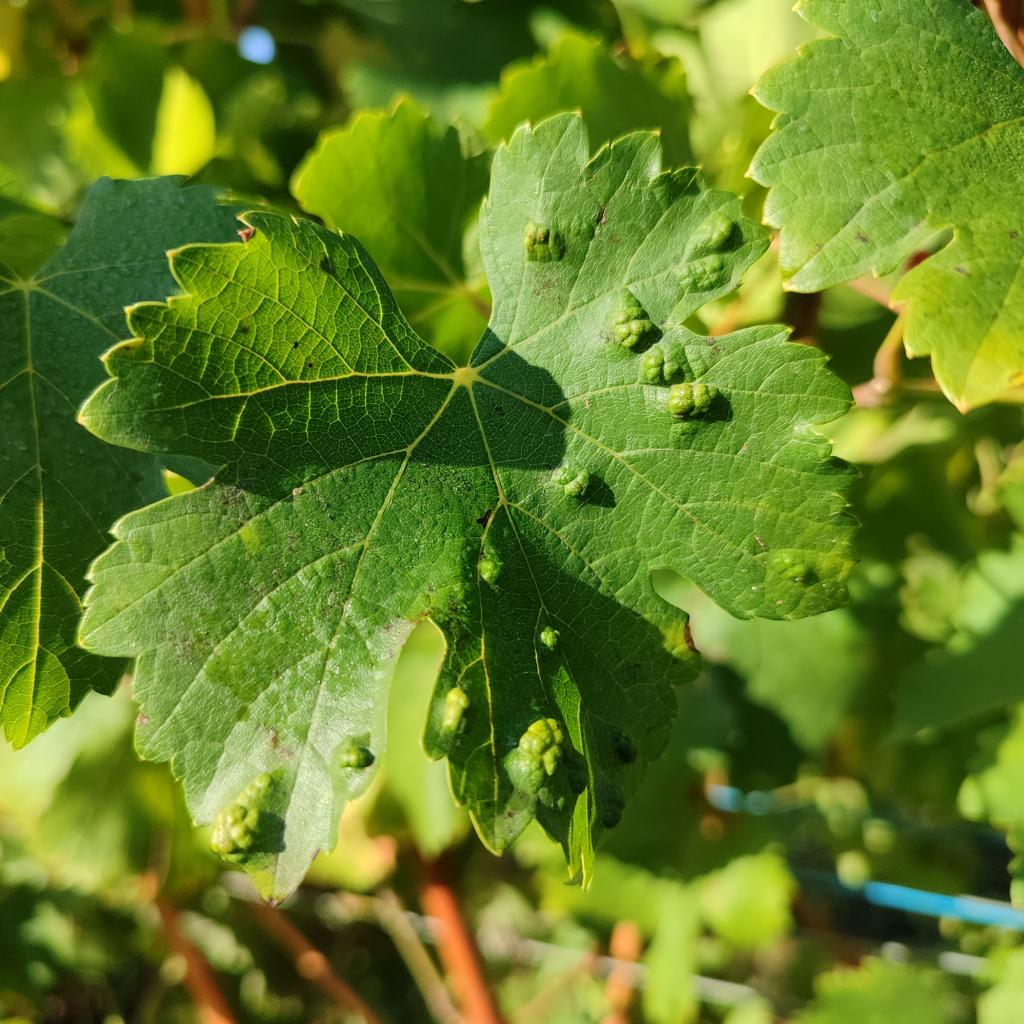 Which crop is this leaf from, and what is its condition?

grapevine, erineum mite
